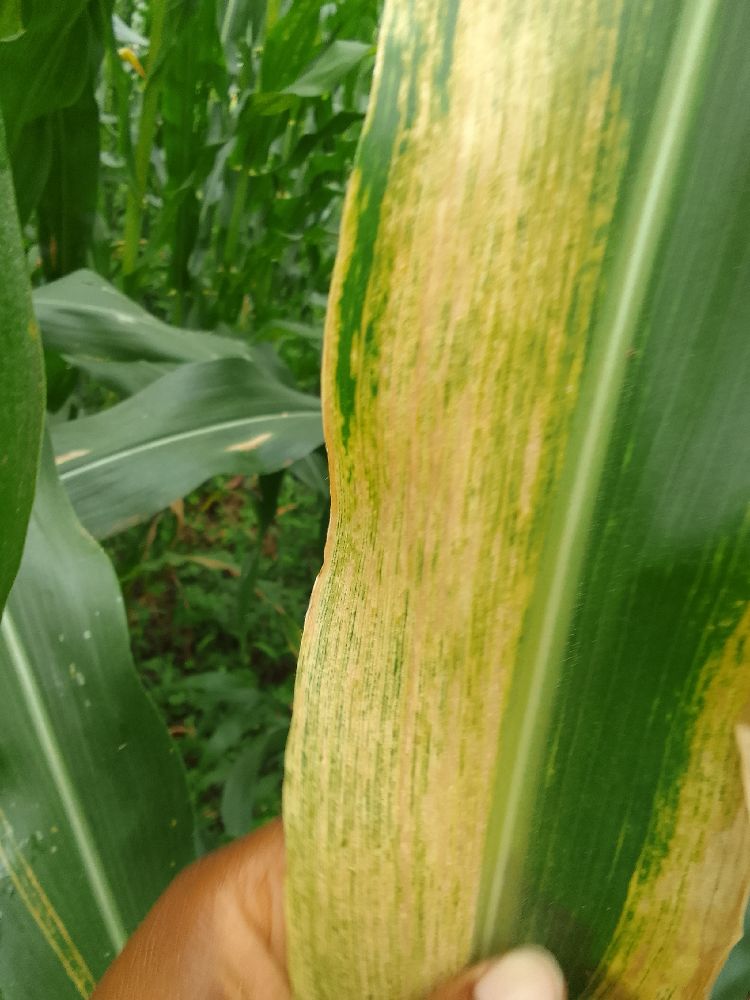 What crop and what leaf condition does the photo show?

maize, healthy
